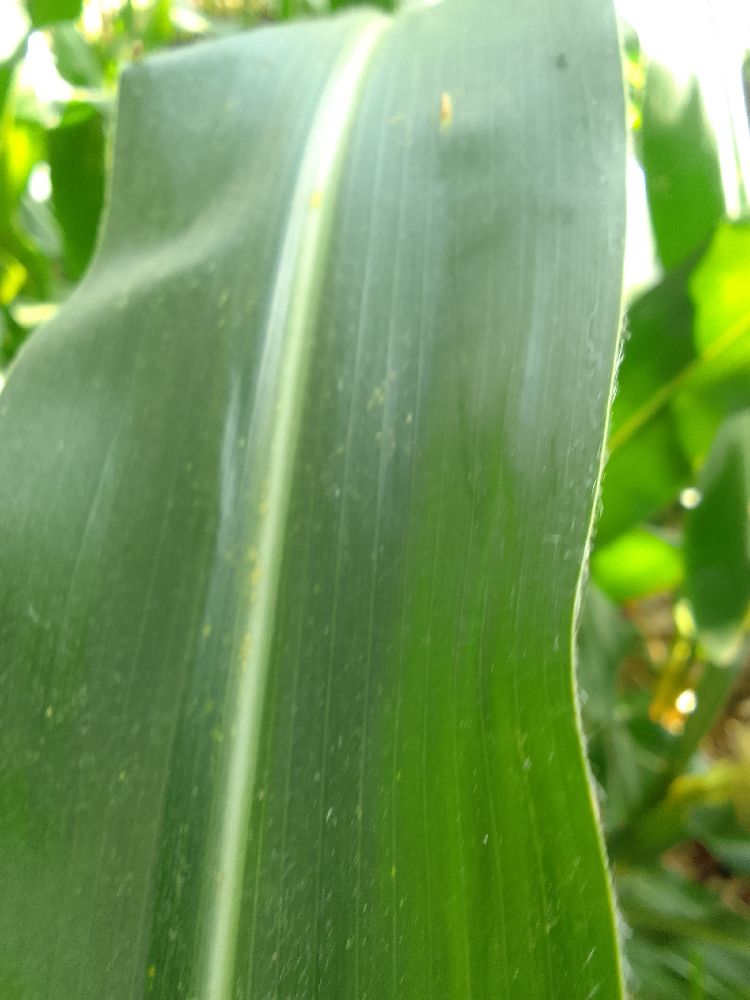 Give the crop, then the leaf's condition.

maize, healthy
